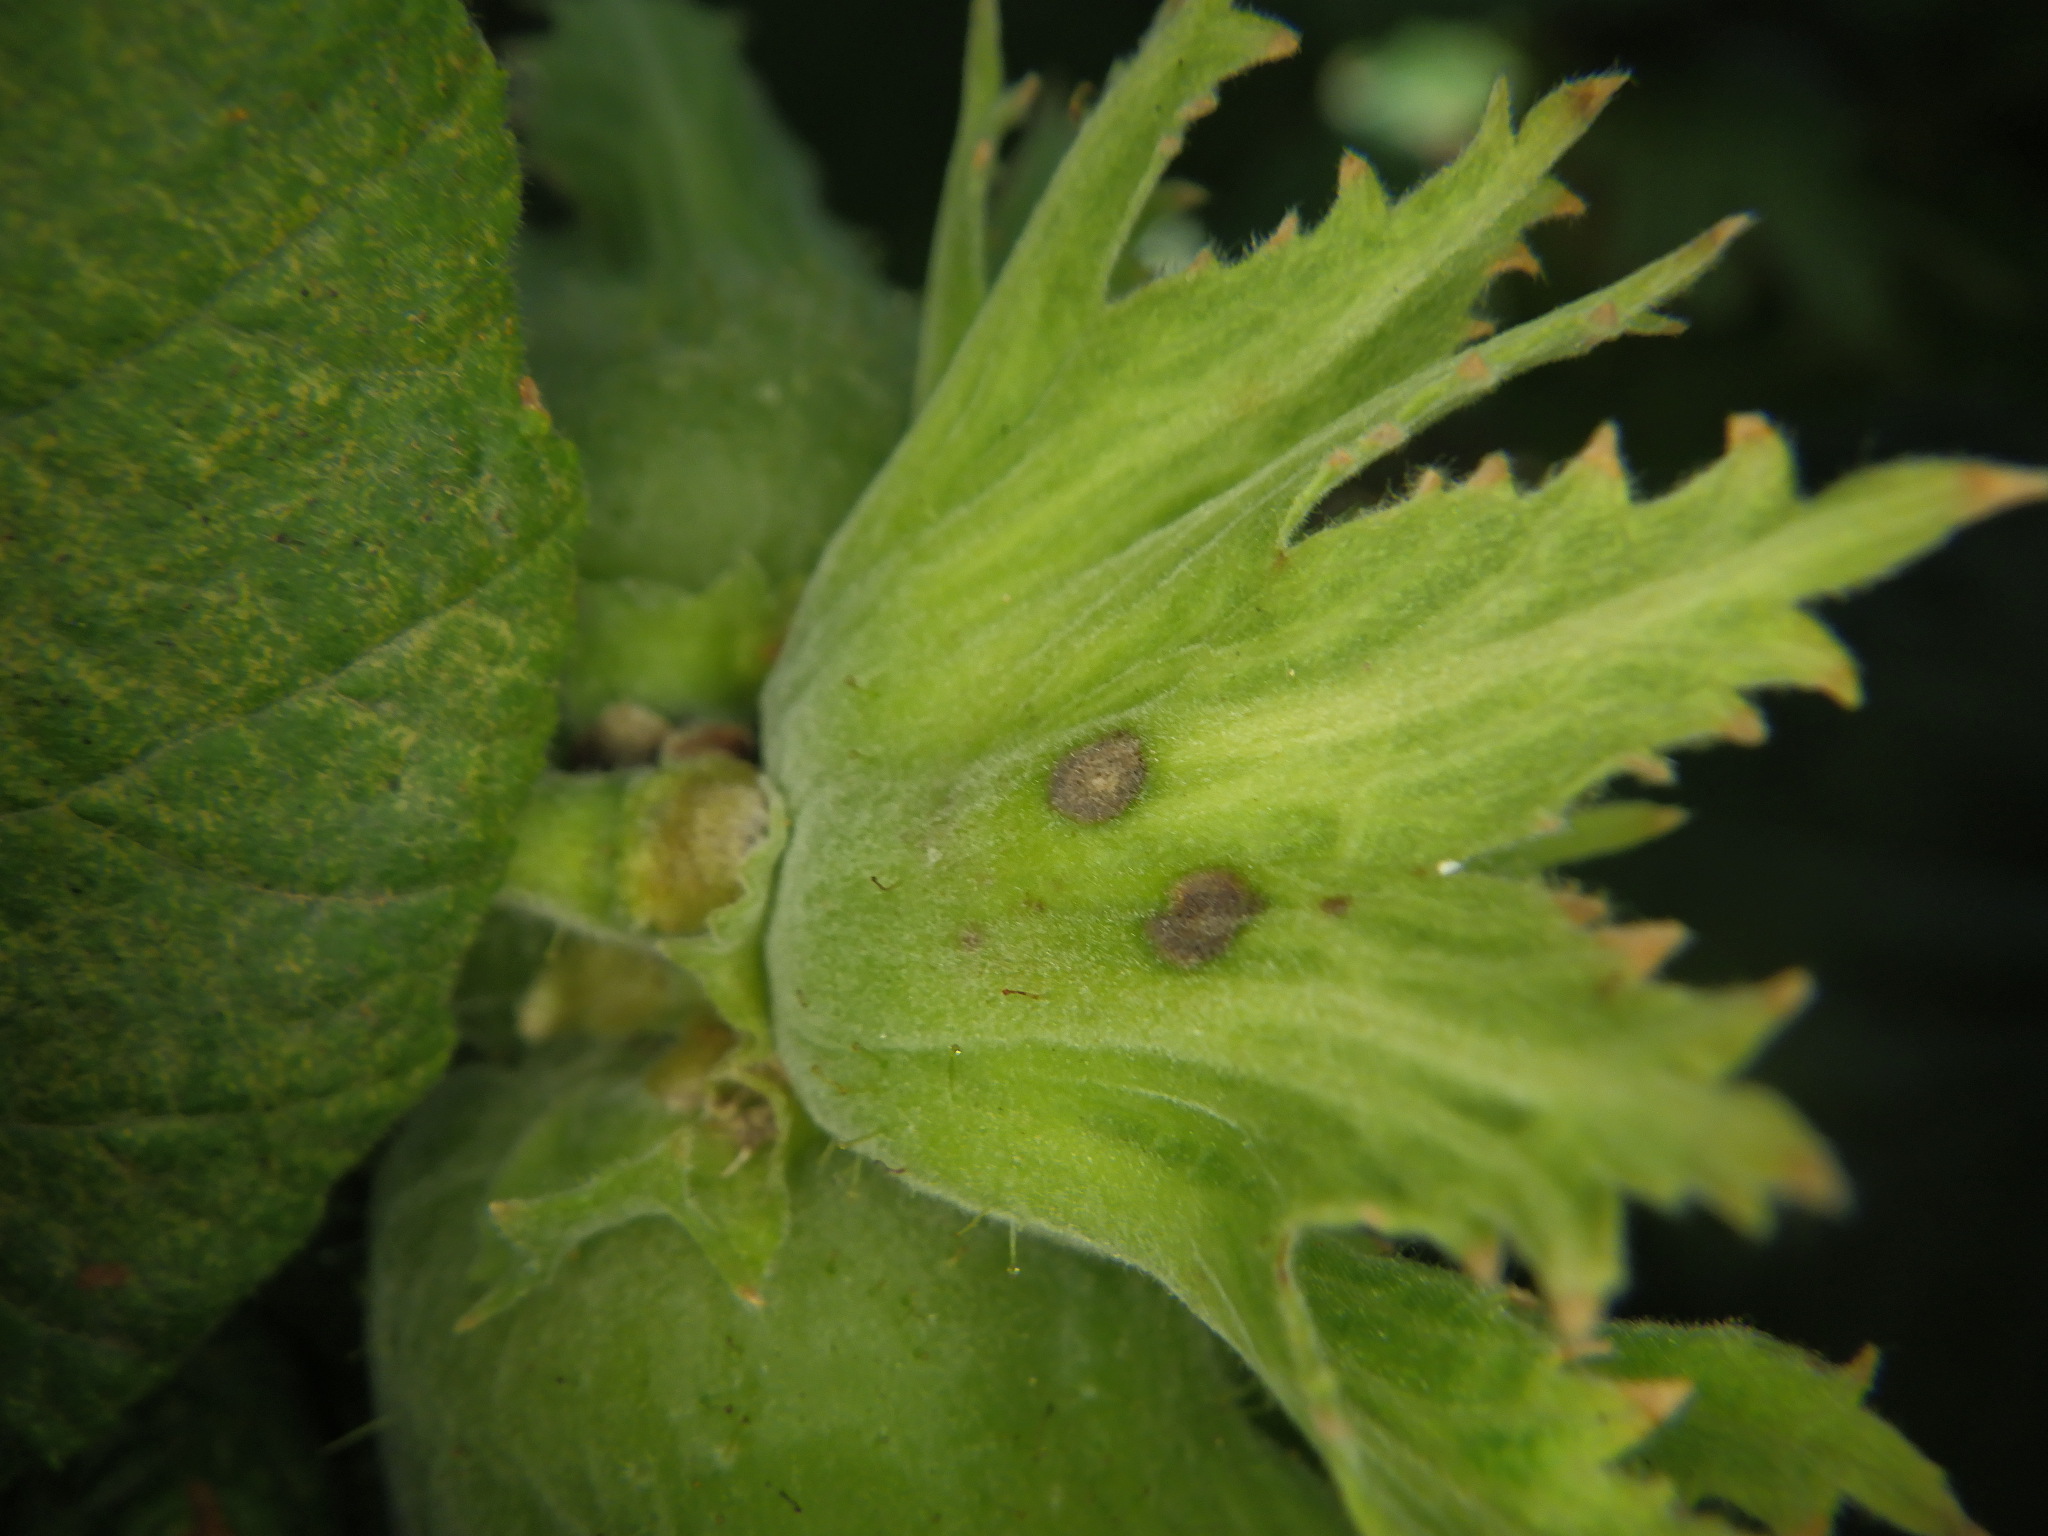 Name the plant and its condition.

hazel, bacterial spot
